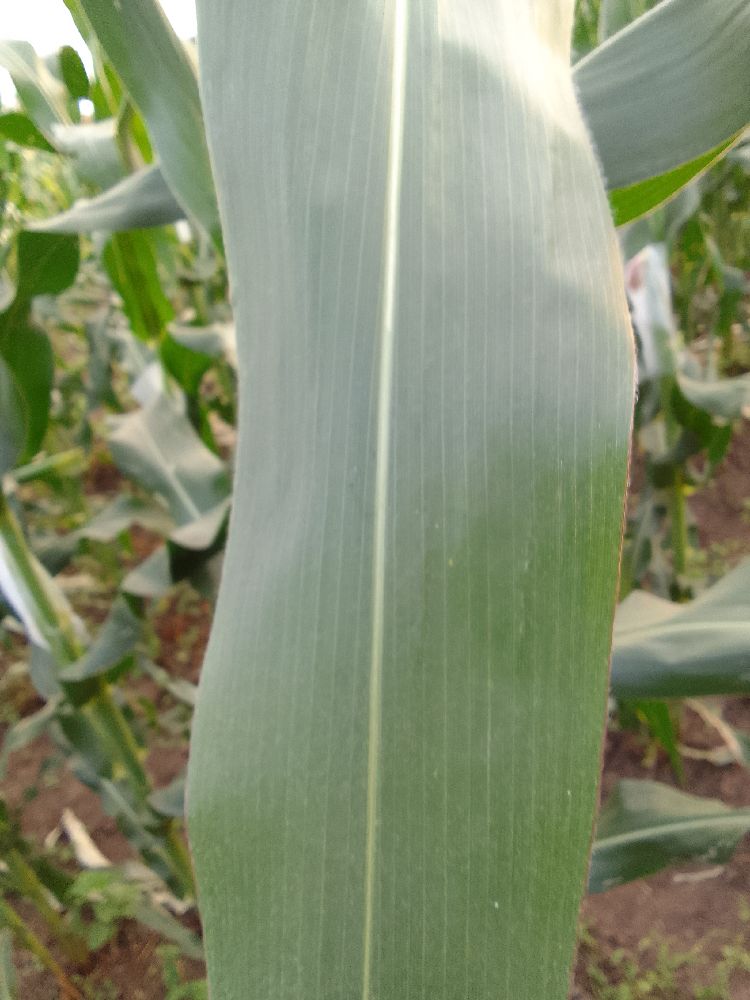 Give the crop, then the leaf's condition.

maize, healthy
